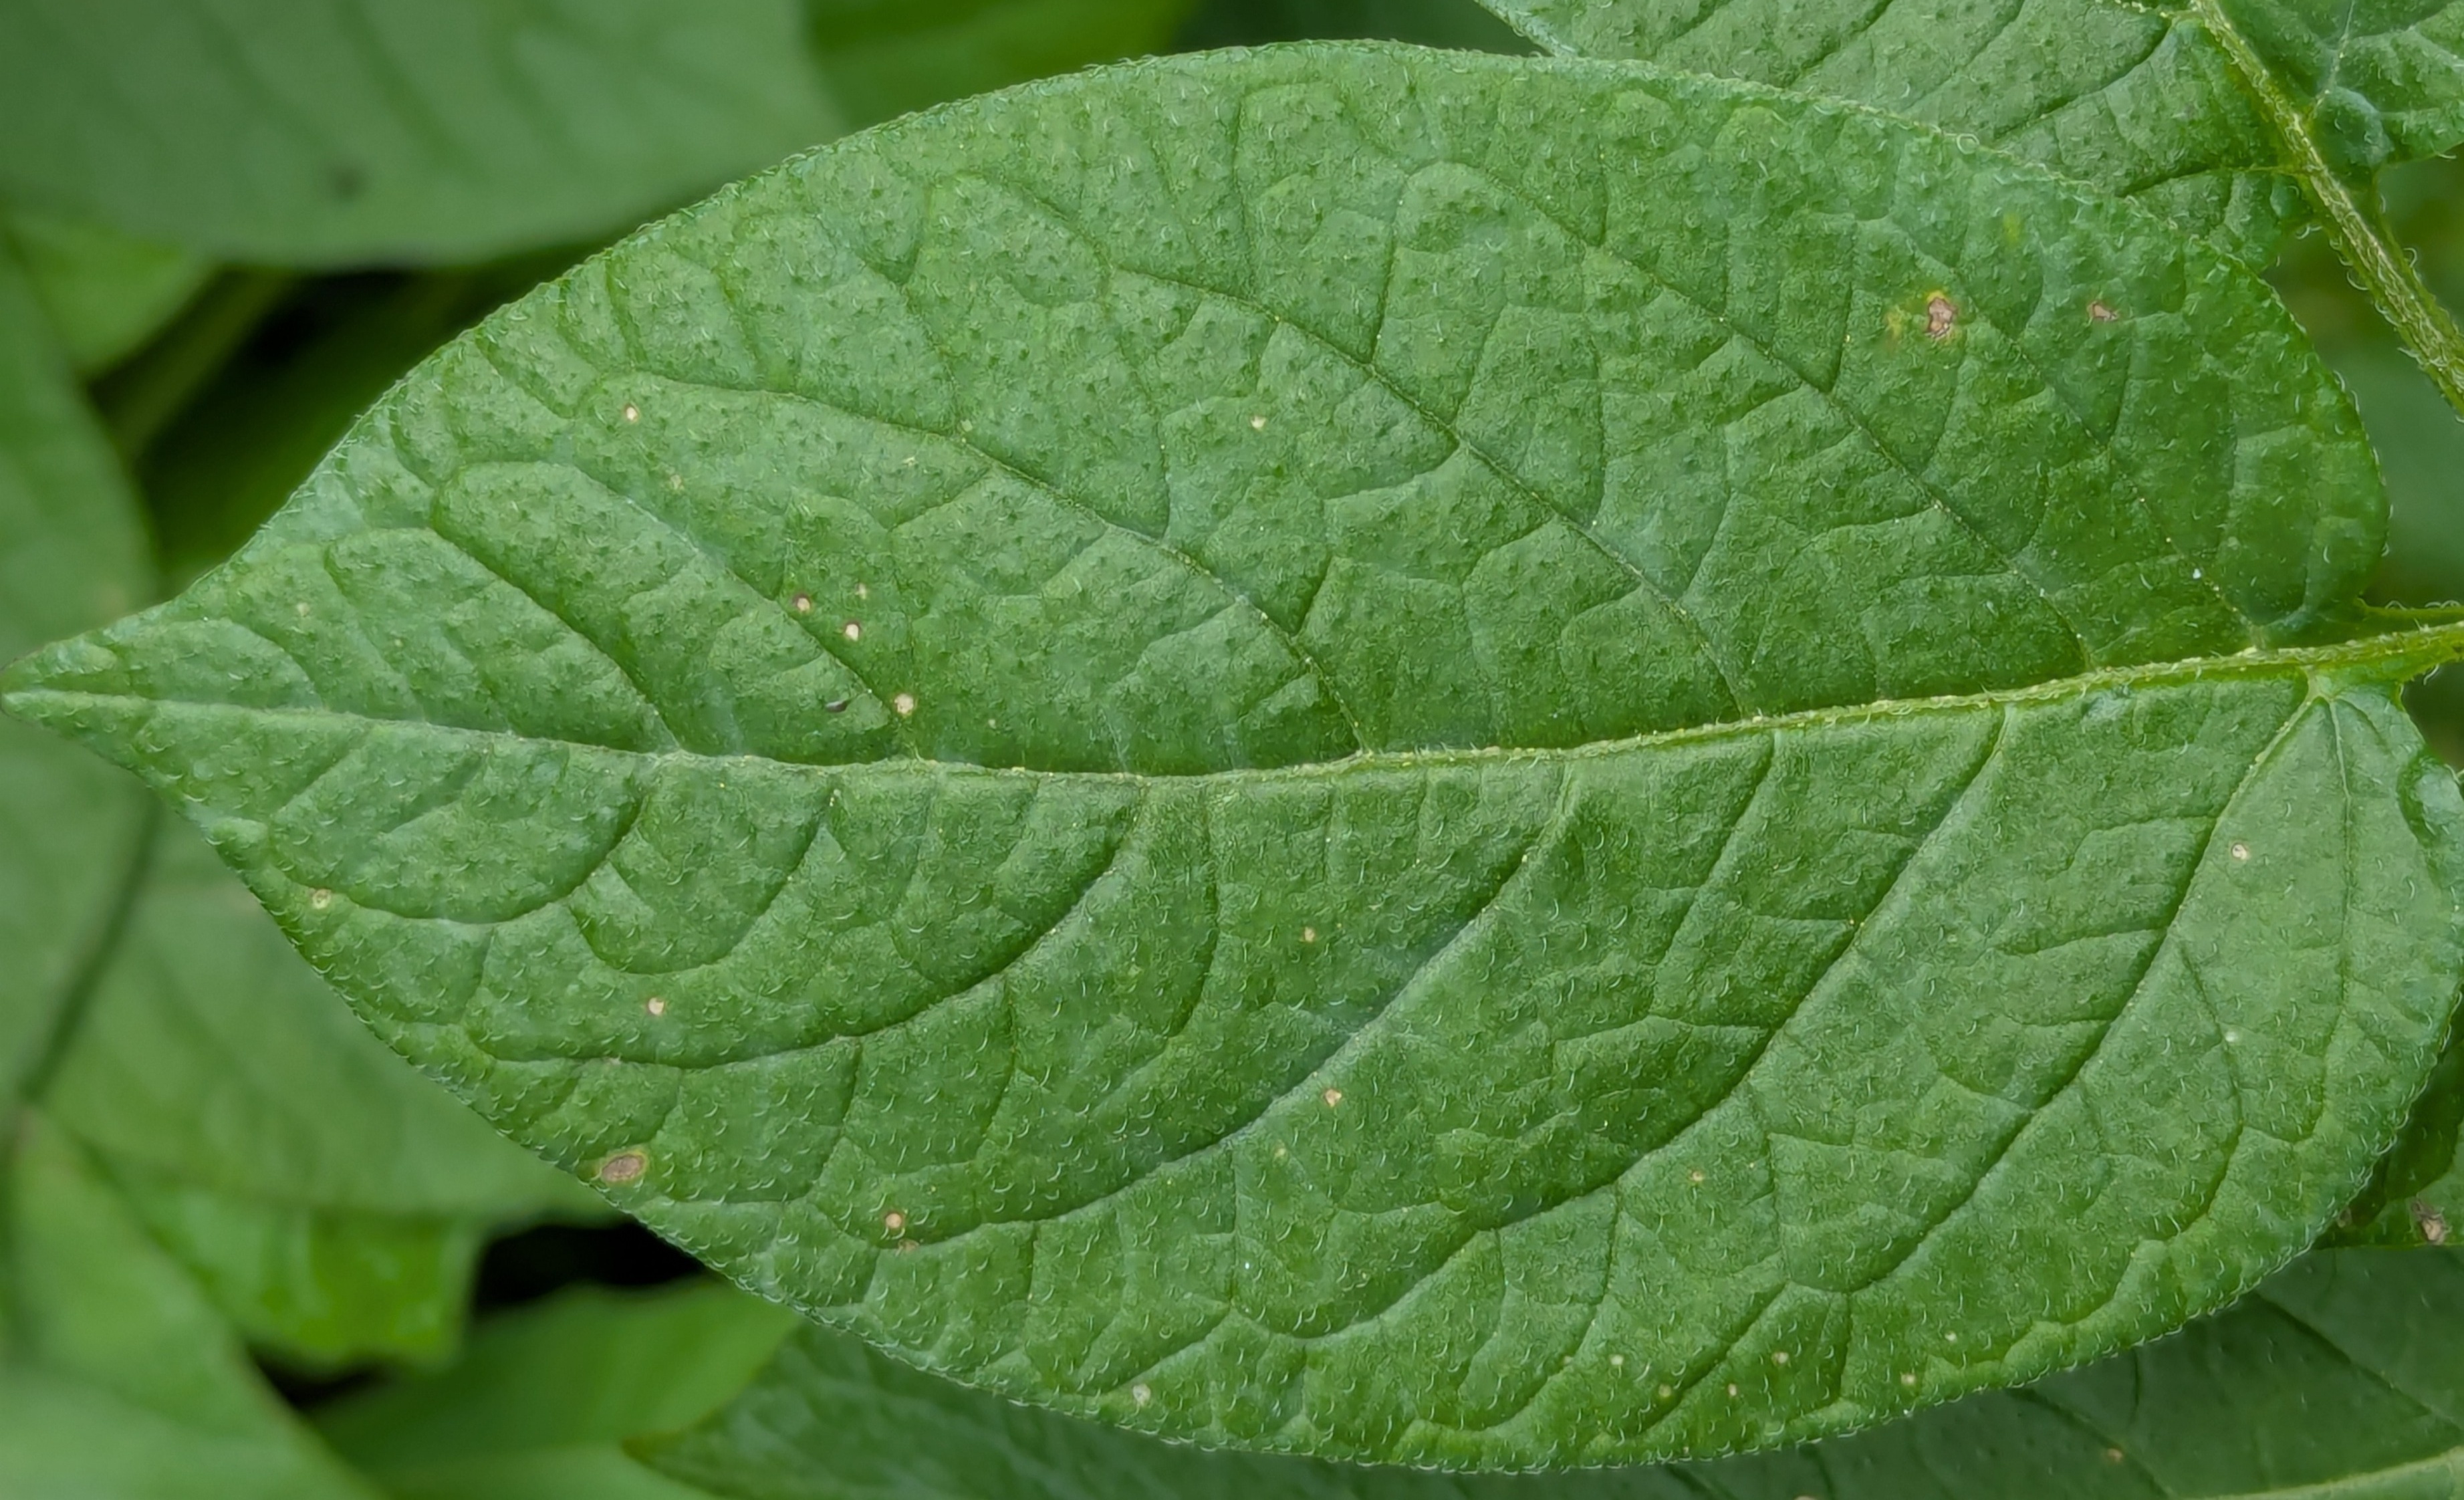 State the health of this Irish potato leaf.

healthy
